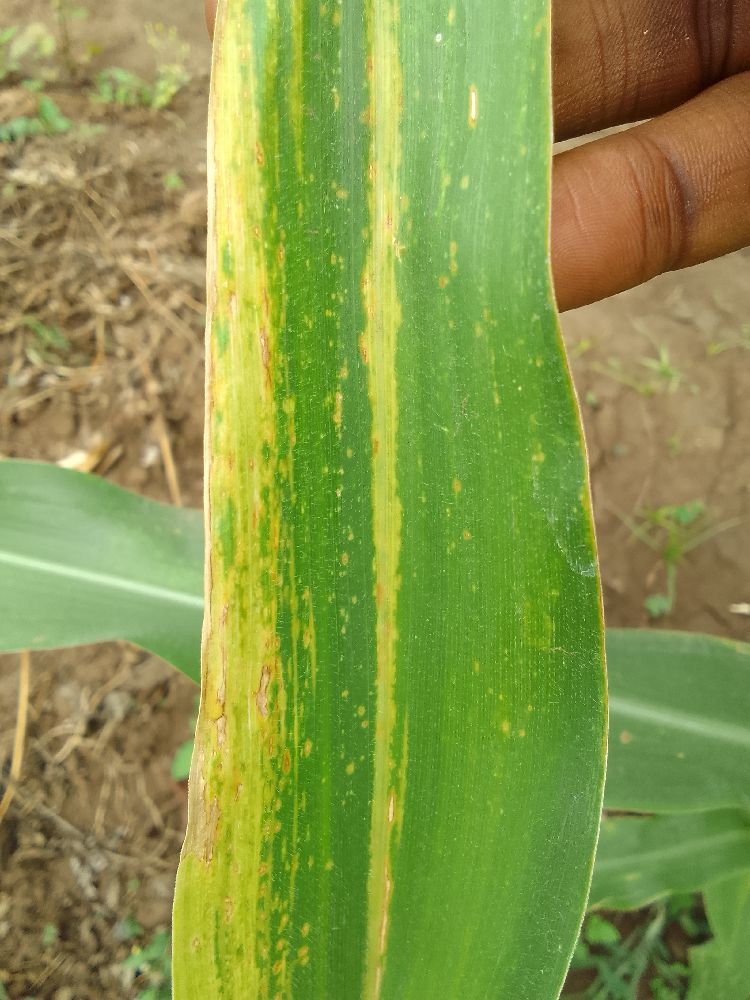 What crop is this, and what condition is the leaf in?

maize, maize lethal necrosis
